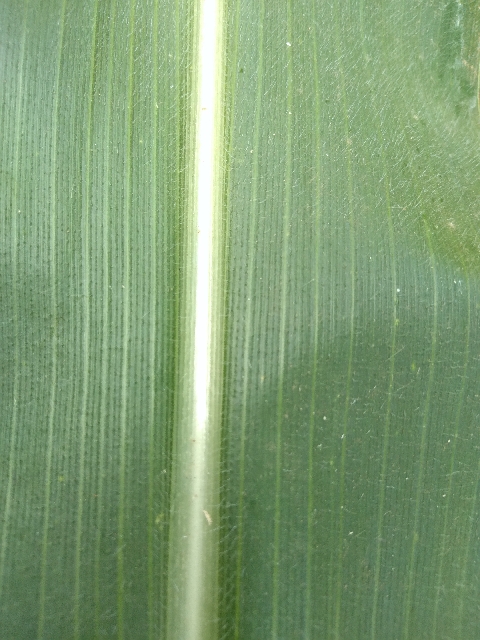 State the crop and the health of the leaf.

maize, healthy
